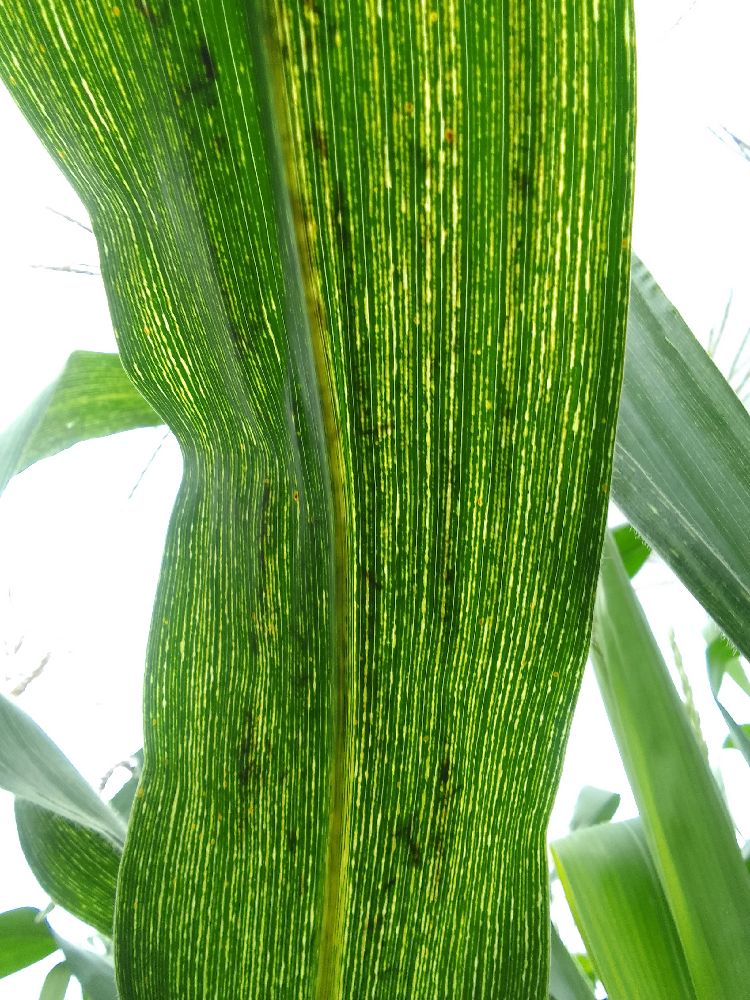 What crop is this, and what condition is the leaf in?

maize, maize streak virus
